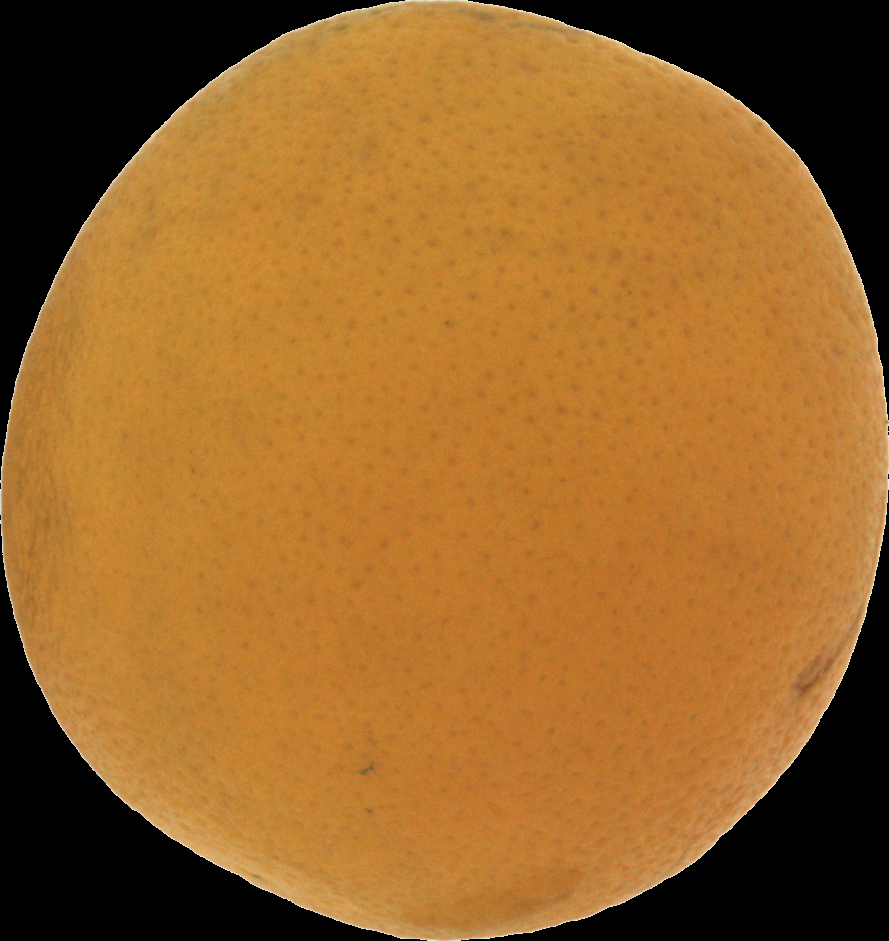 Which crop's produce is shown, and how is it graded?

orange, bad
